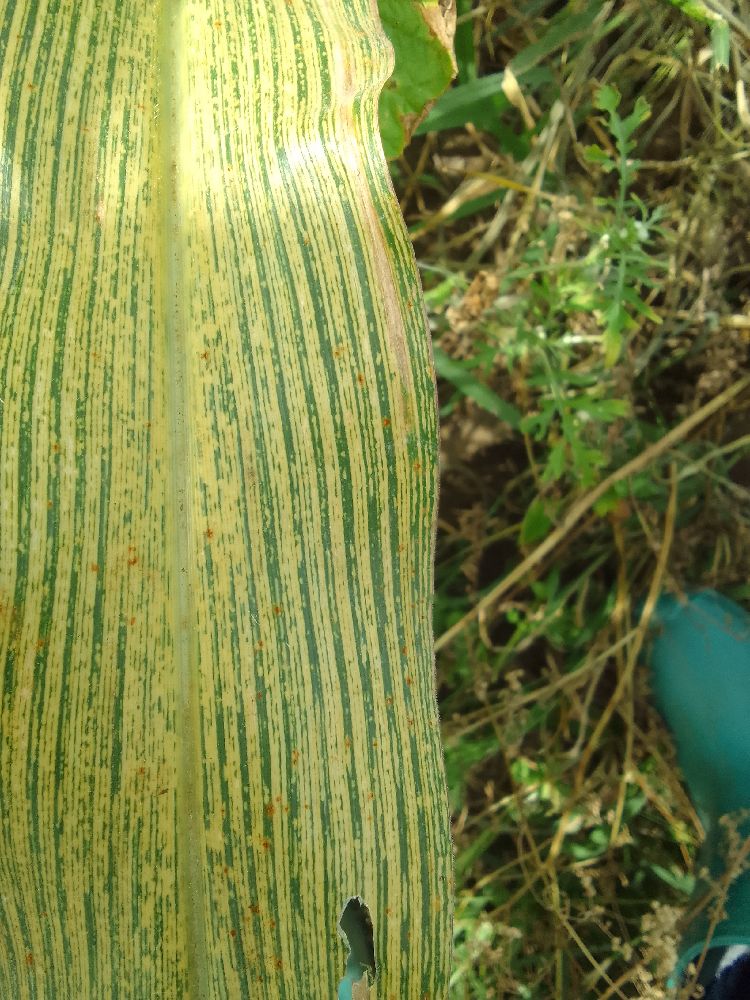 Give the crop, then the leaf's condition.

maize, maize streak virus
